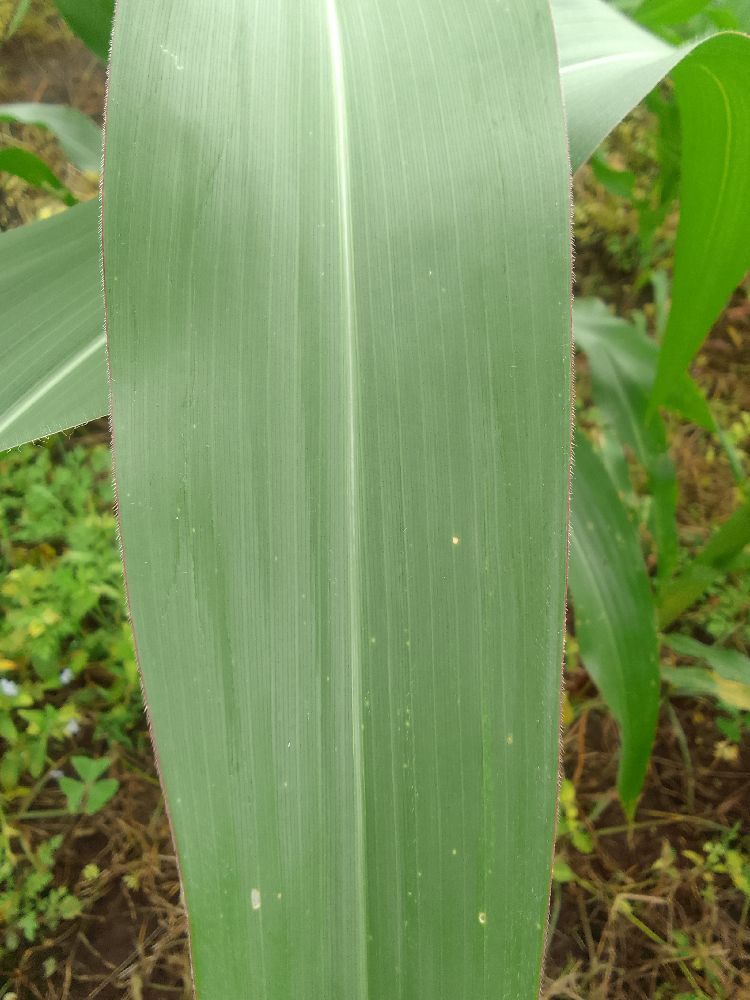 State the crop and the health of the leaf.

maize, healthy
